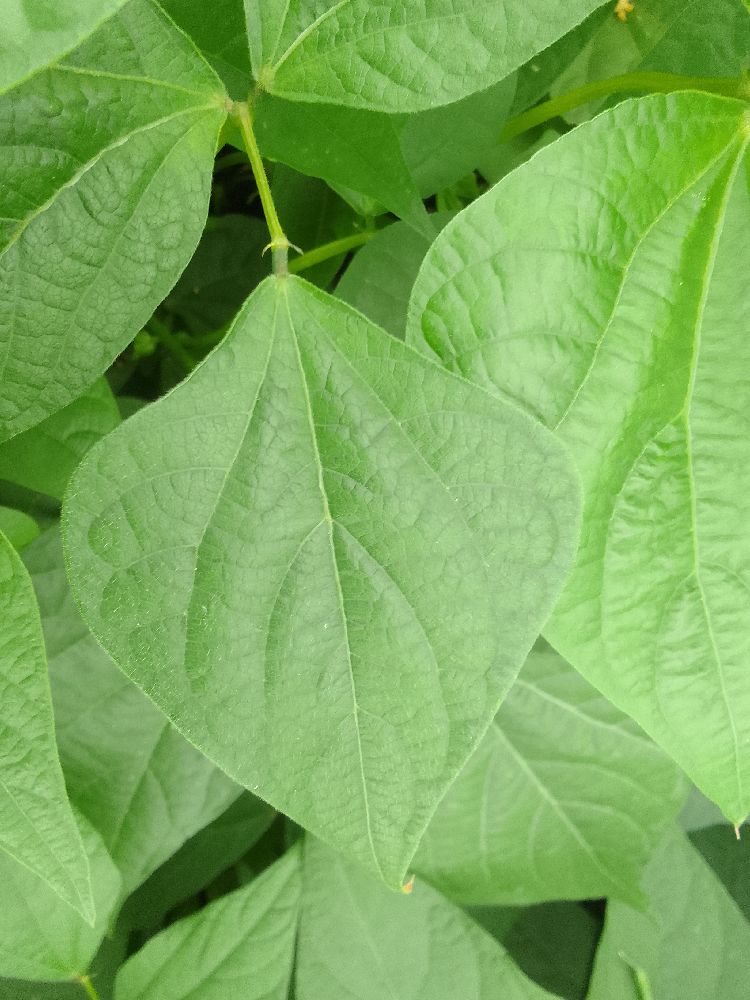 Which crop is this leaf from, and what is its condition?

common bean, healthy
